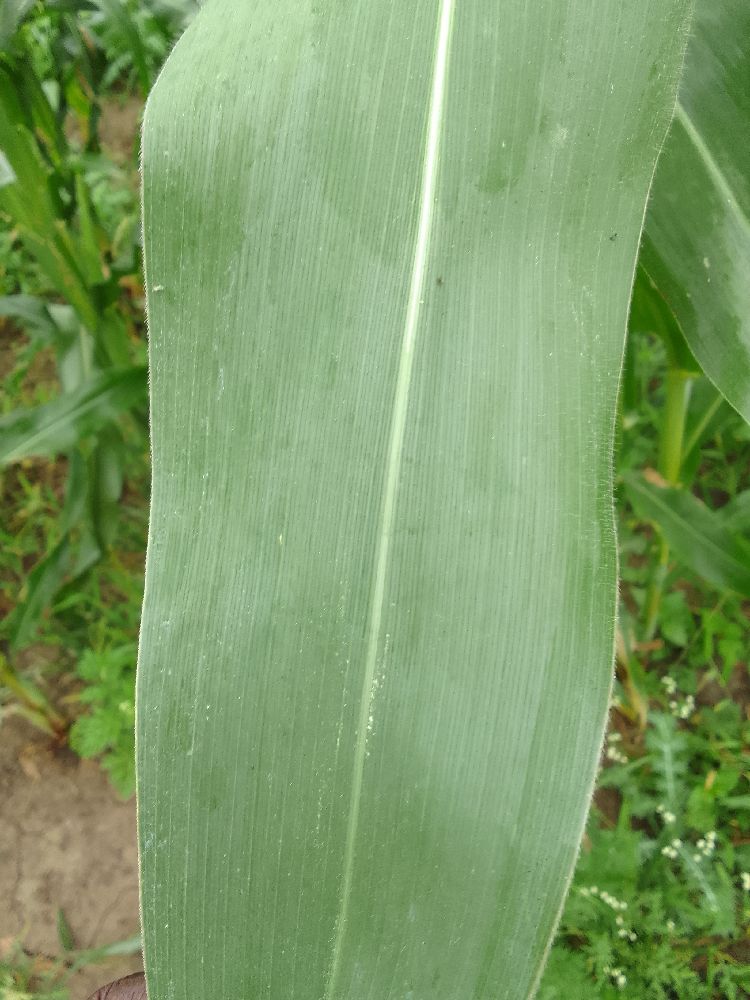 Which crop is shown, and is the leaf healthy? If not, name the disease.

maize, healthy
